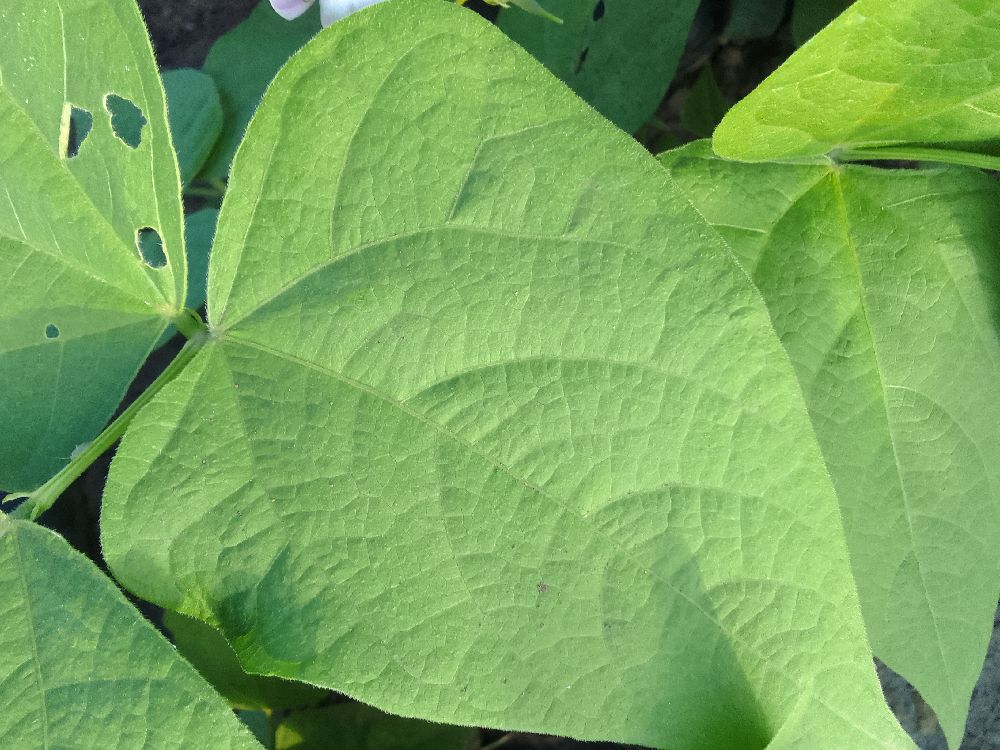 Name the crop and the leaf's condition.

common bean, healthy
